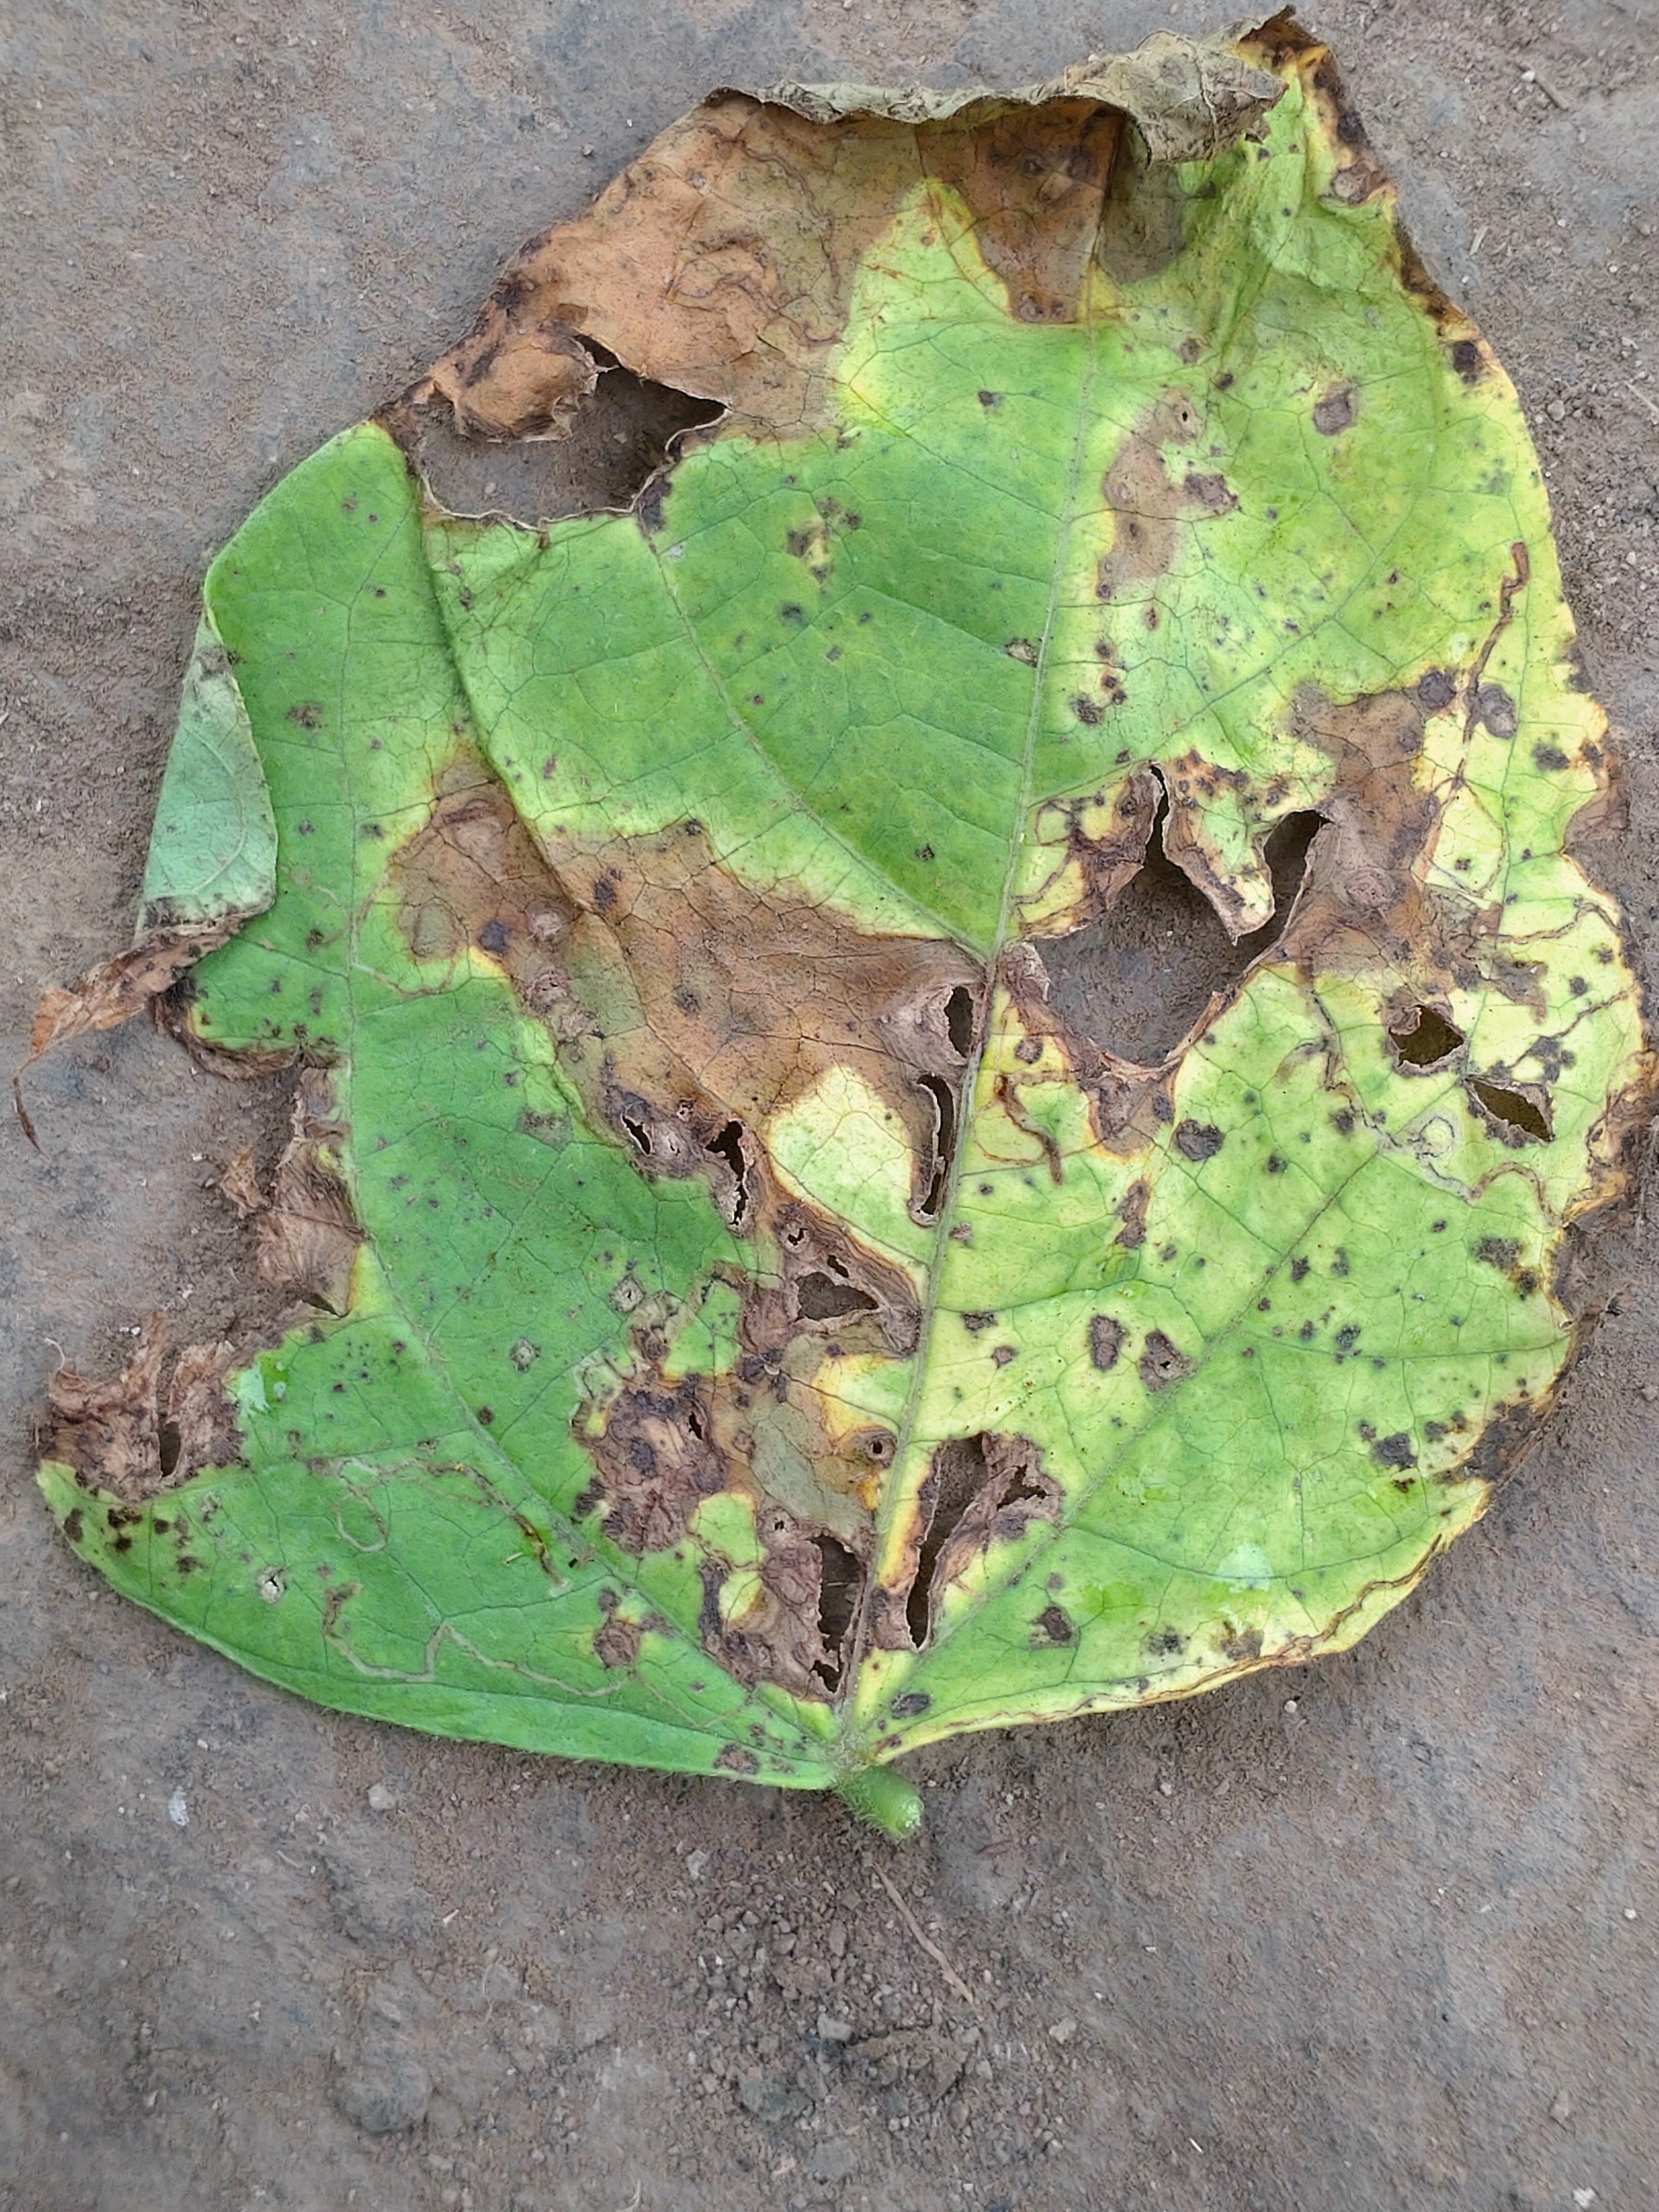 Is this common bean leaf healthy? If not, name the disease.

anthracnose
